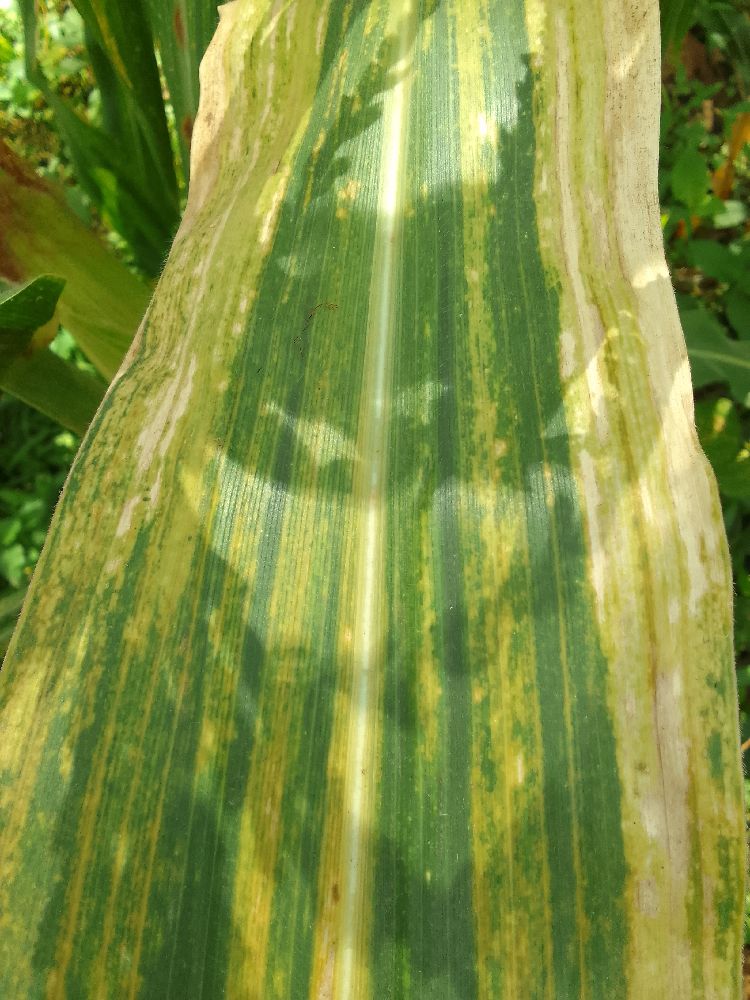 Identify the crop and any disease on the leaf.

maize, maize lethal necrosis
